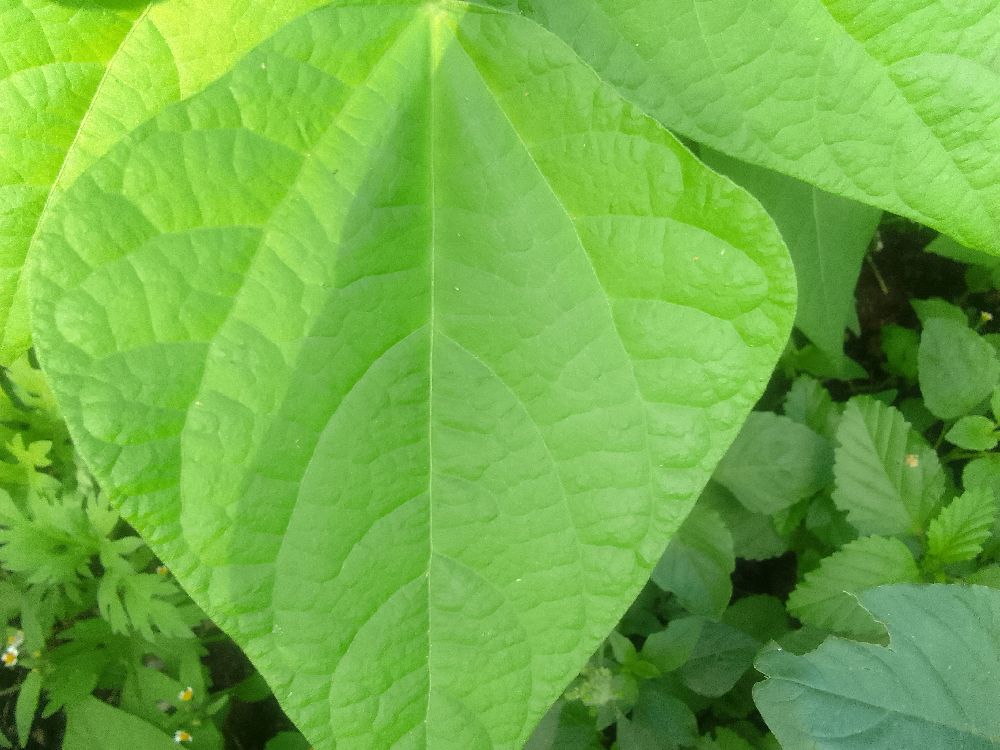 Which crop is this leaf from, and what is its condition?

common bean, healthy
